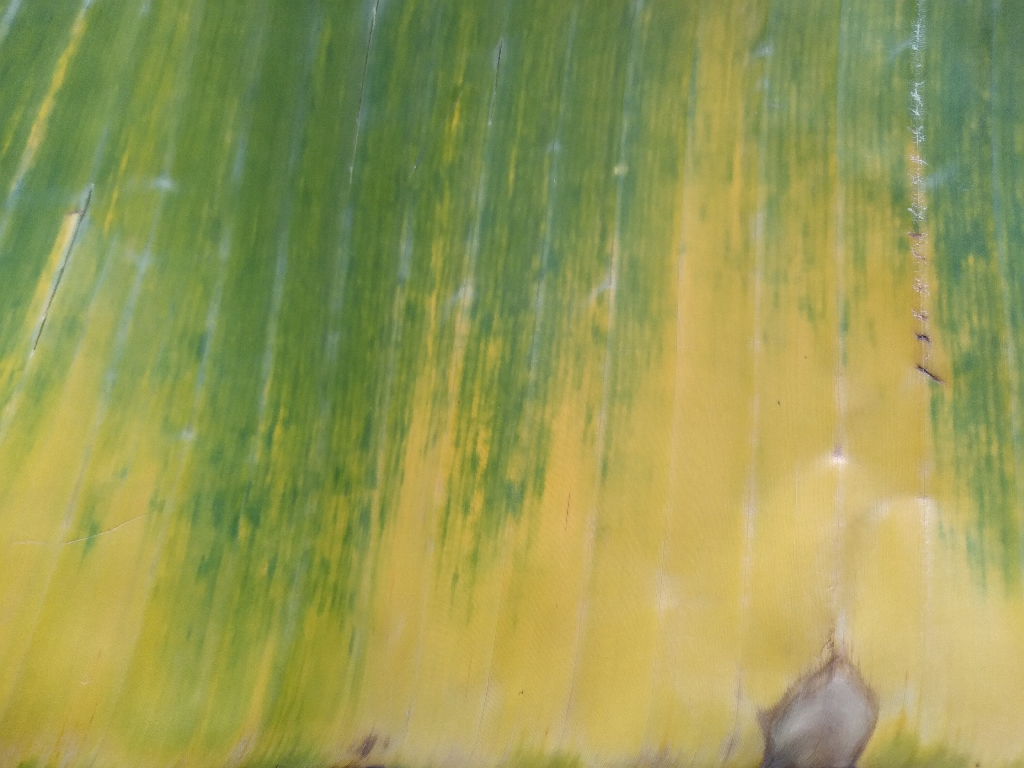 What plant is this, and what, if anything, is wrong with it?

banana, fusarium wilt race 1
